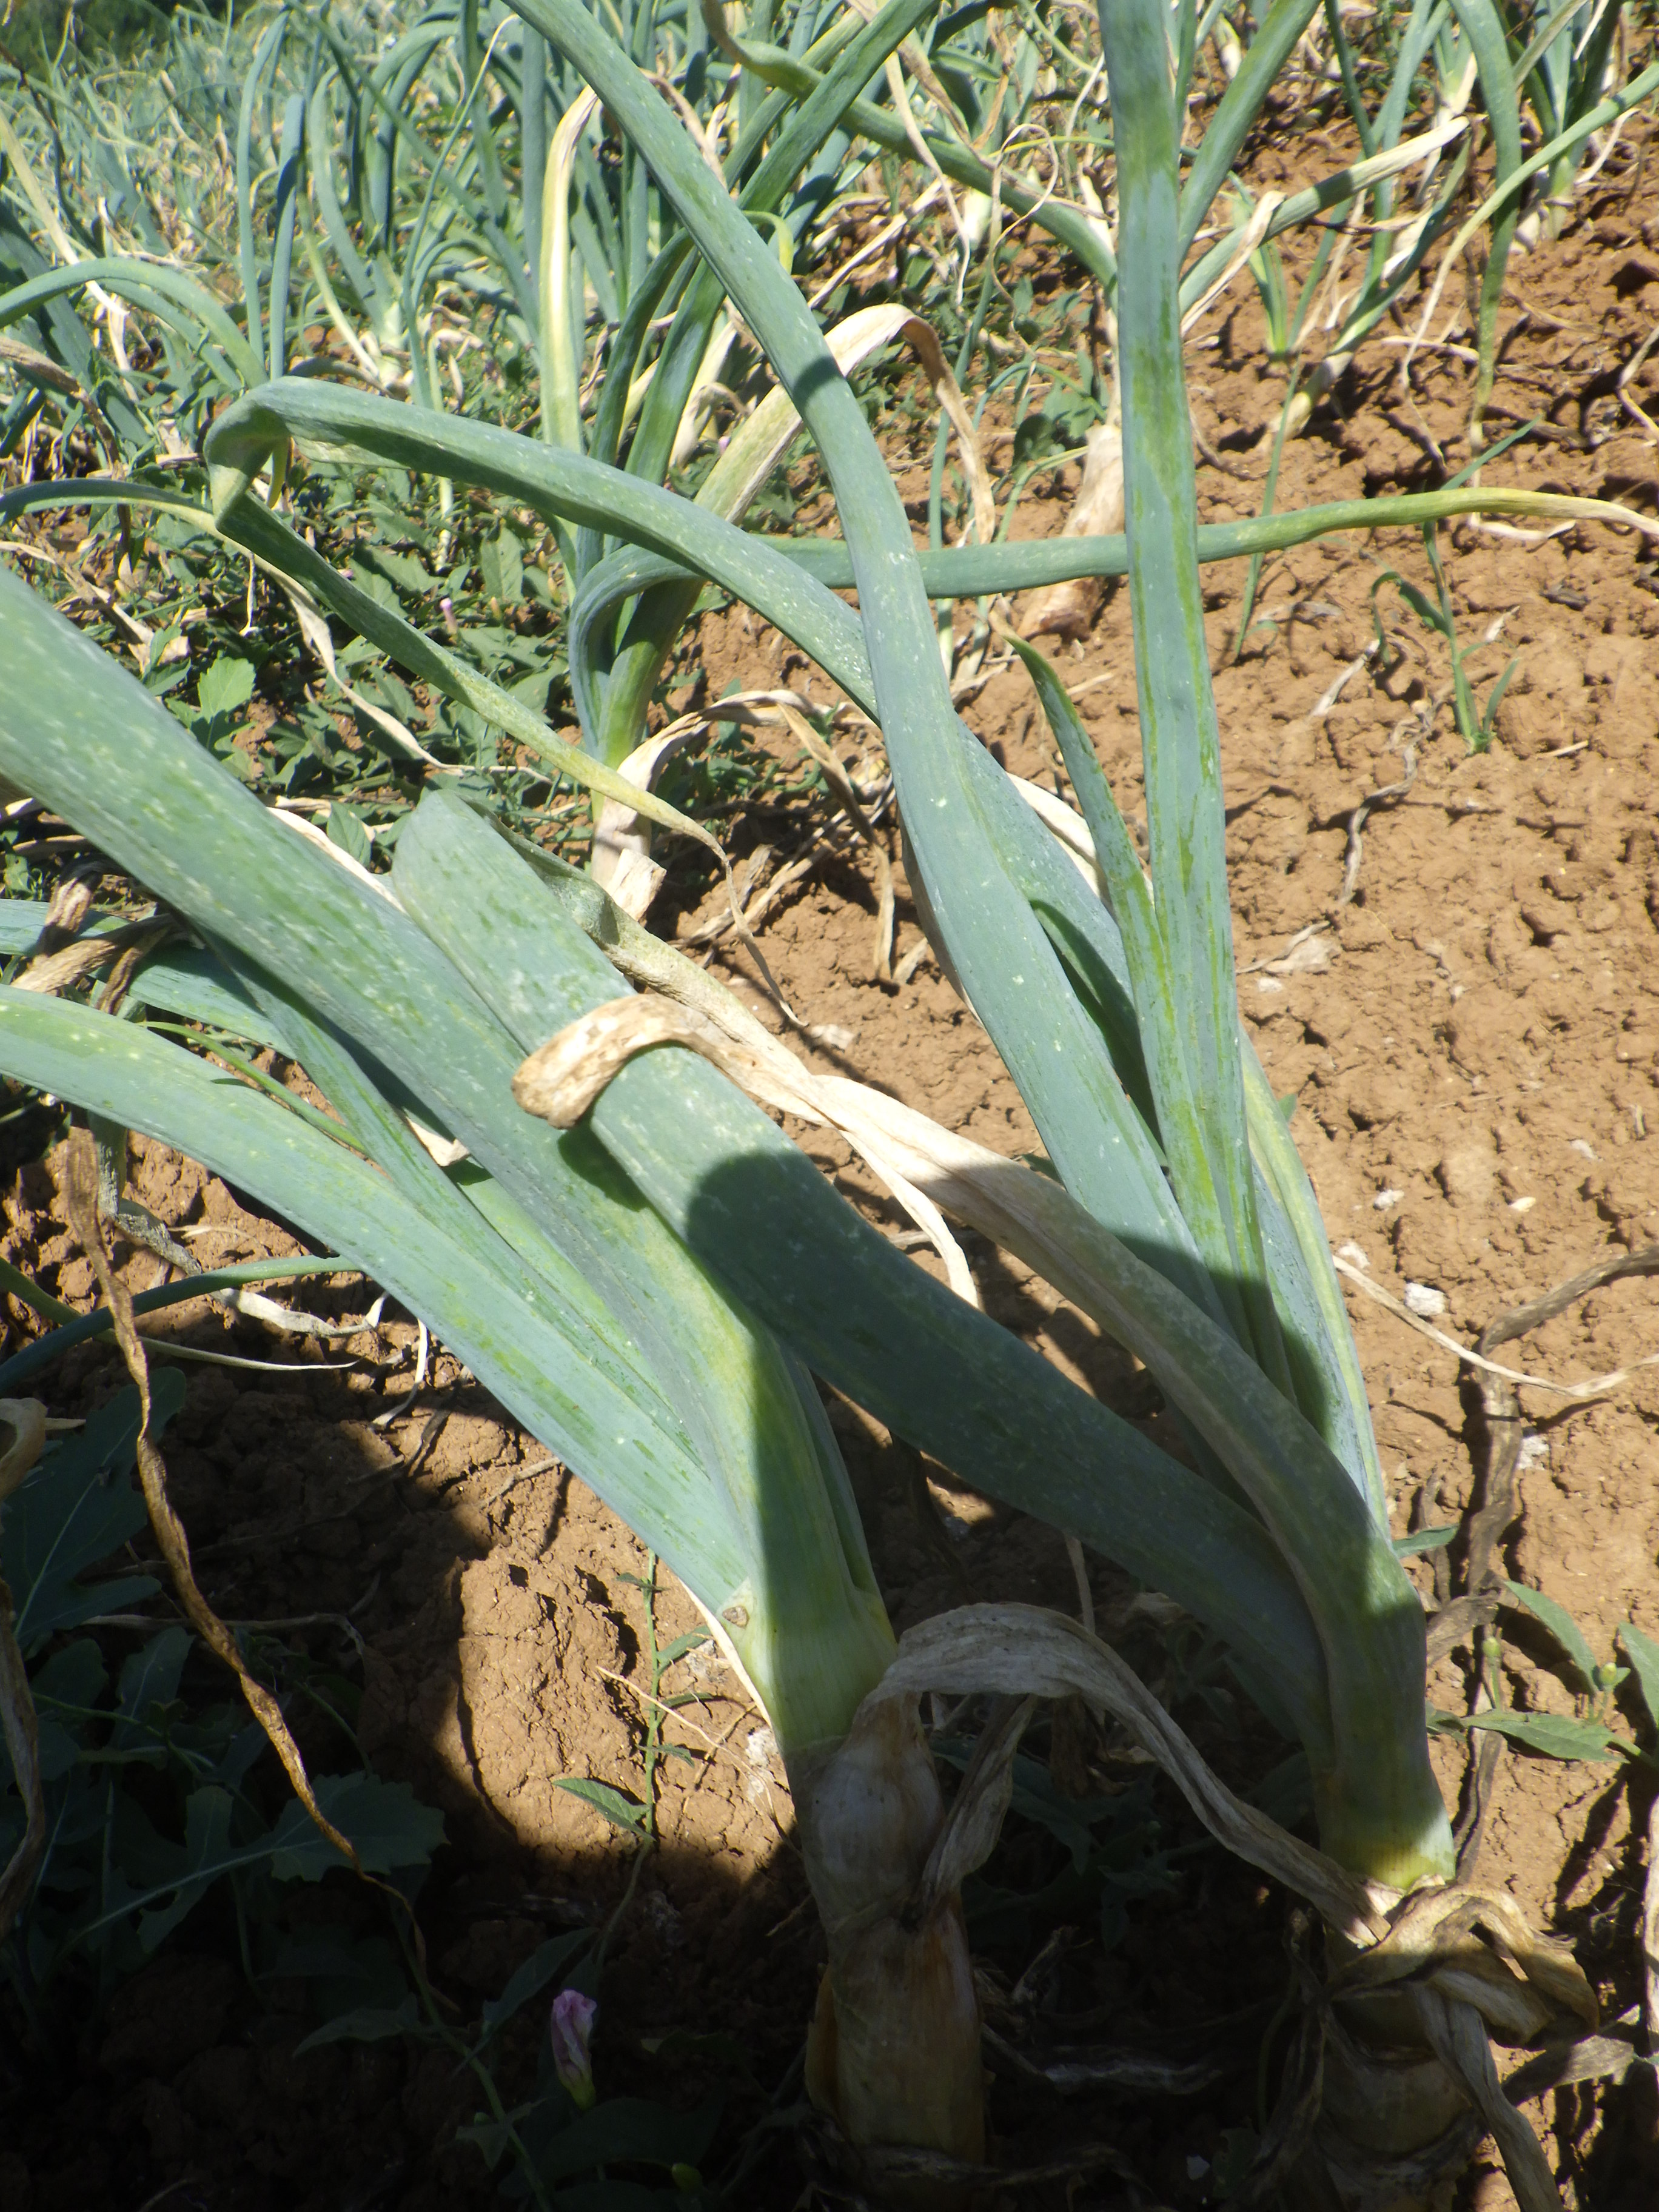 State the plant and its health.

onion, downy mildew, weeds
